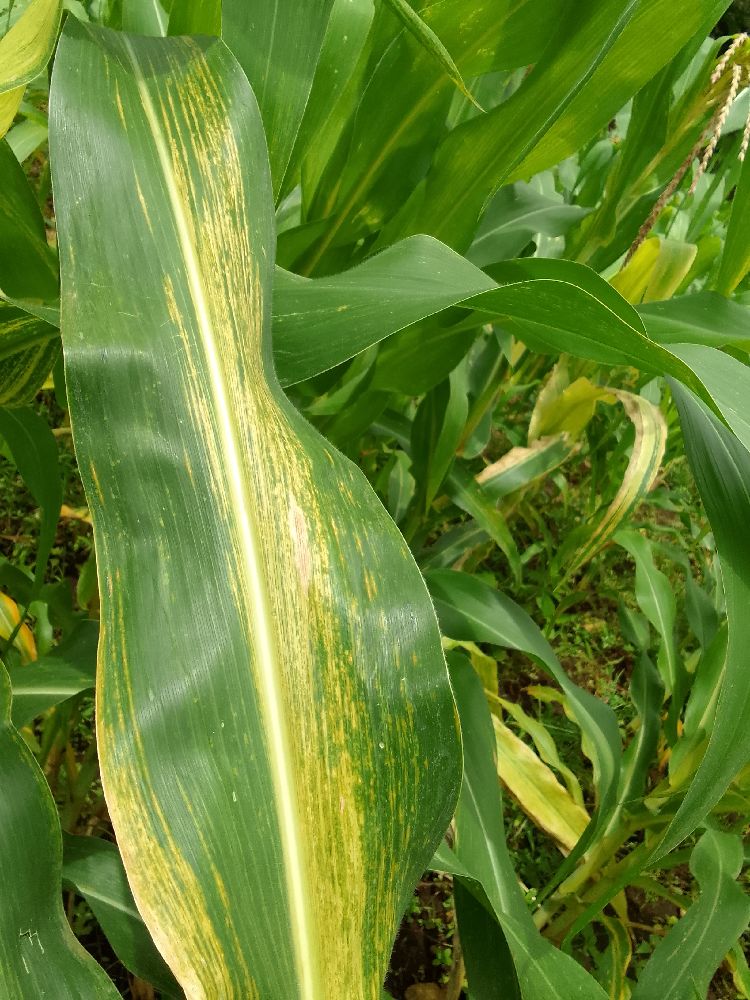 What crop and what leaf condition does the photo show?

common bean, healthy
